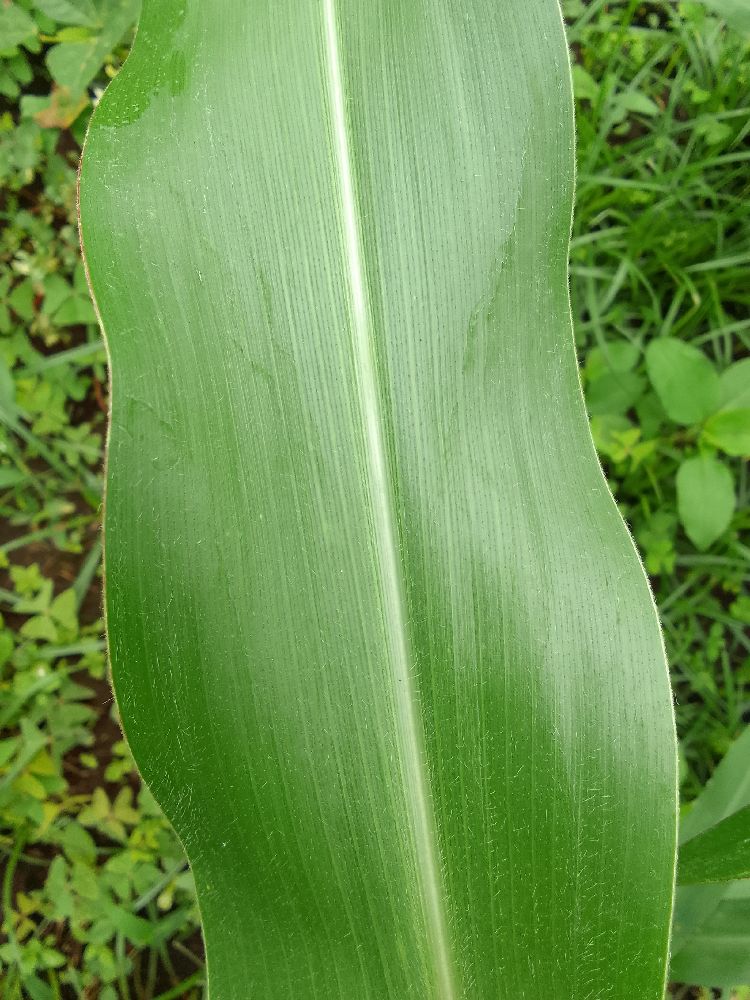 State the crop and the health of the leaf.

maize, healthy
